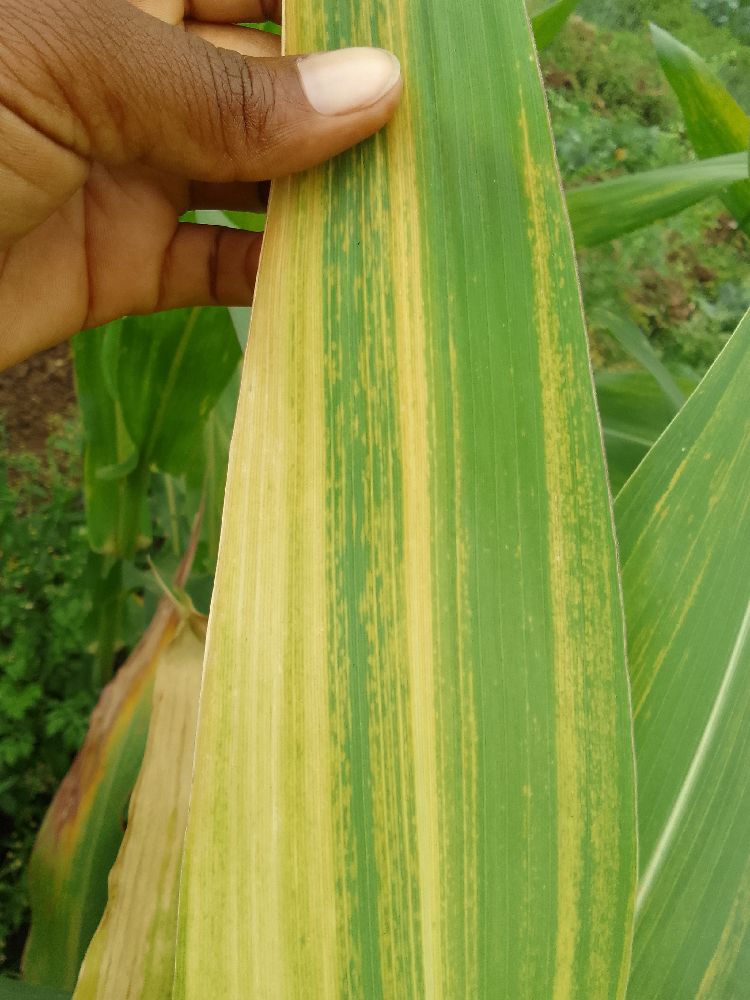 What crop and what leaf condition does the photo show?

maize, maize lethal necrosis
